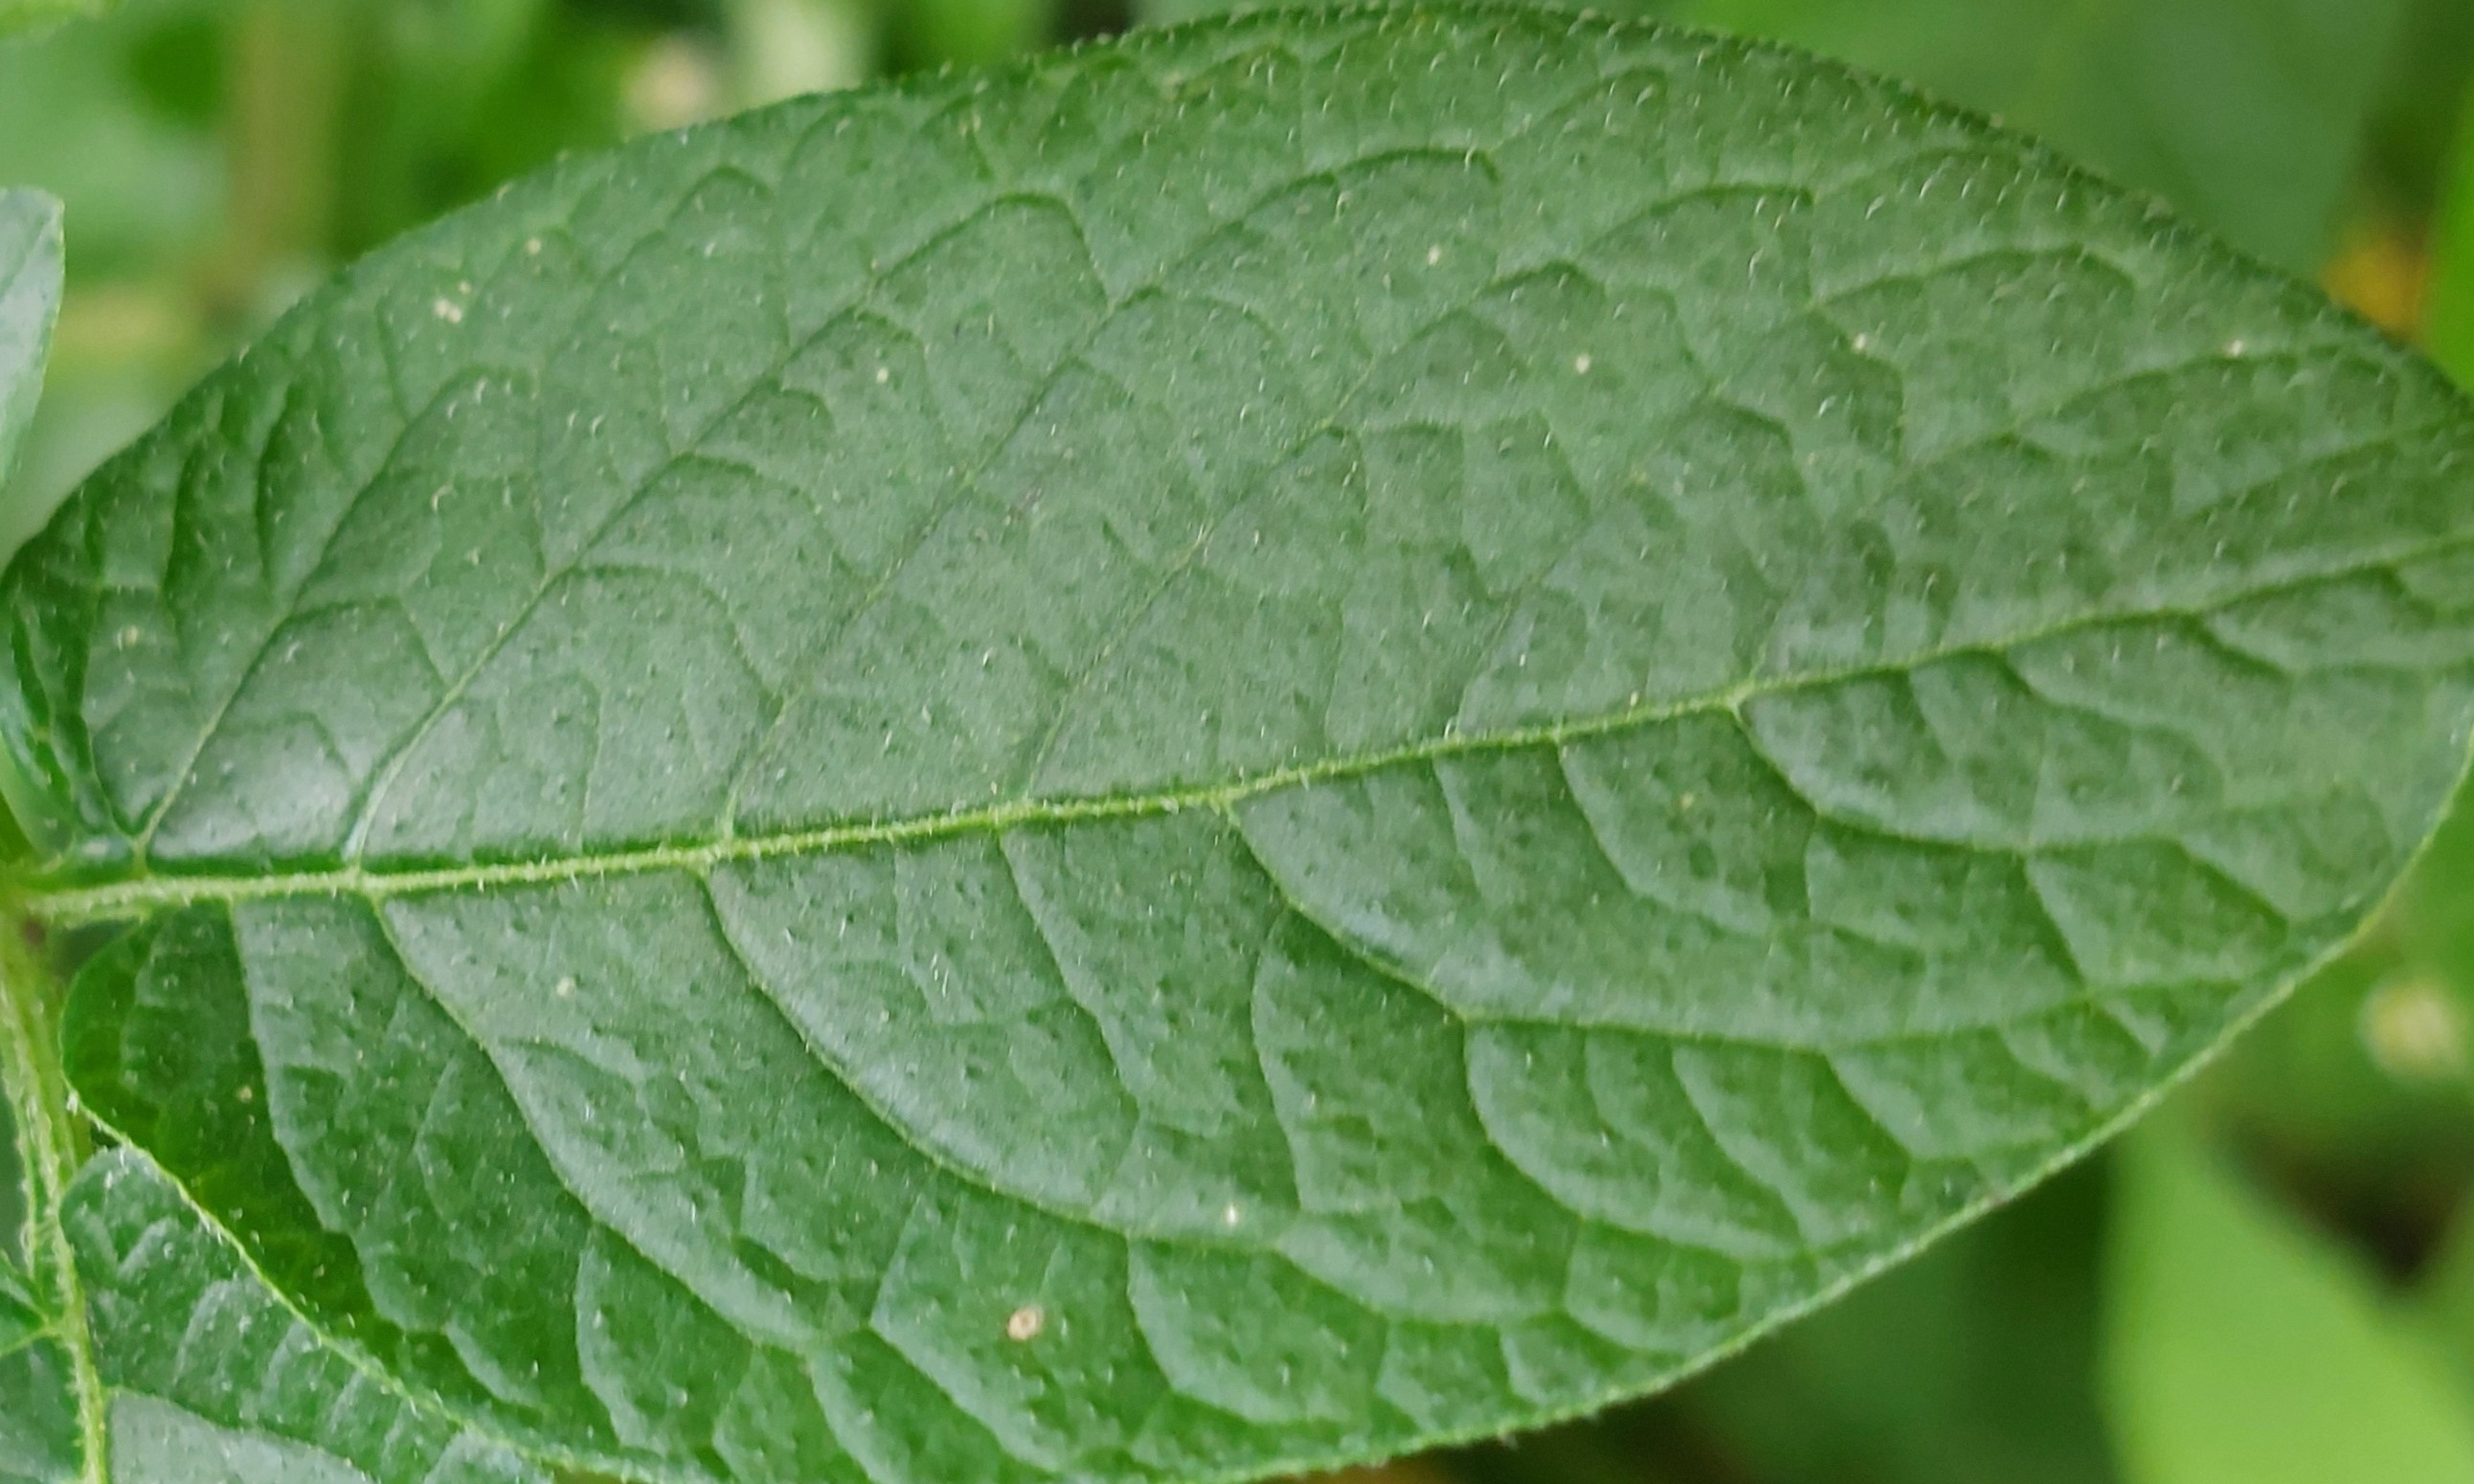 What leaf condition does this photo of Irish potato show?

healthy
